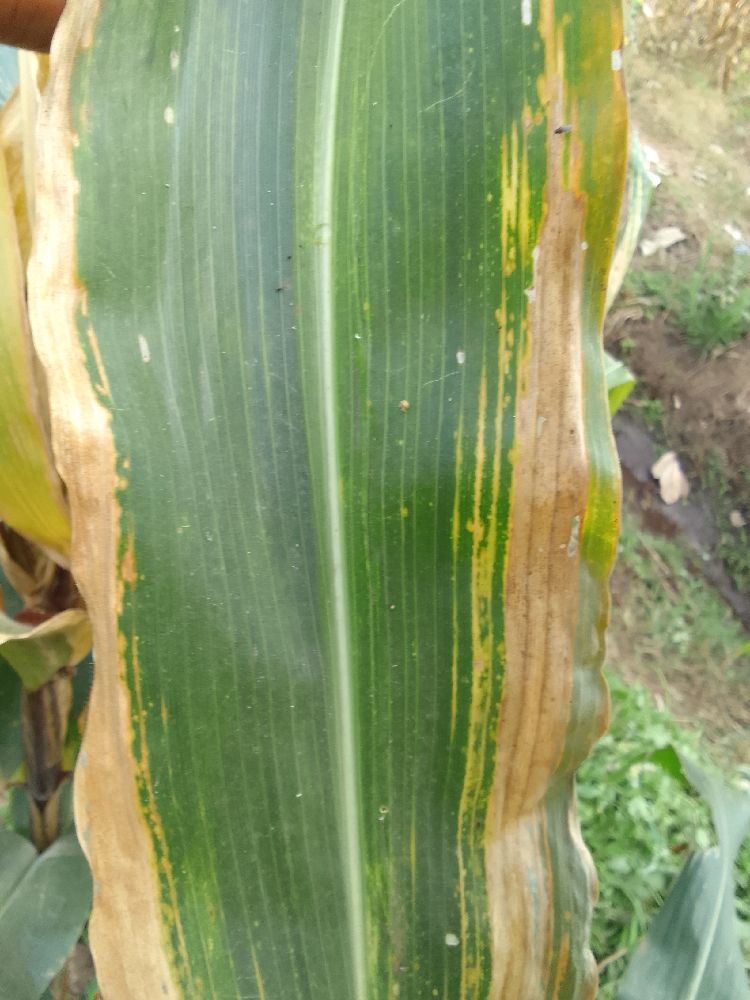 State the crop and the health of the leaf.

maize, maize lethal necrosis
